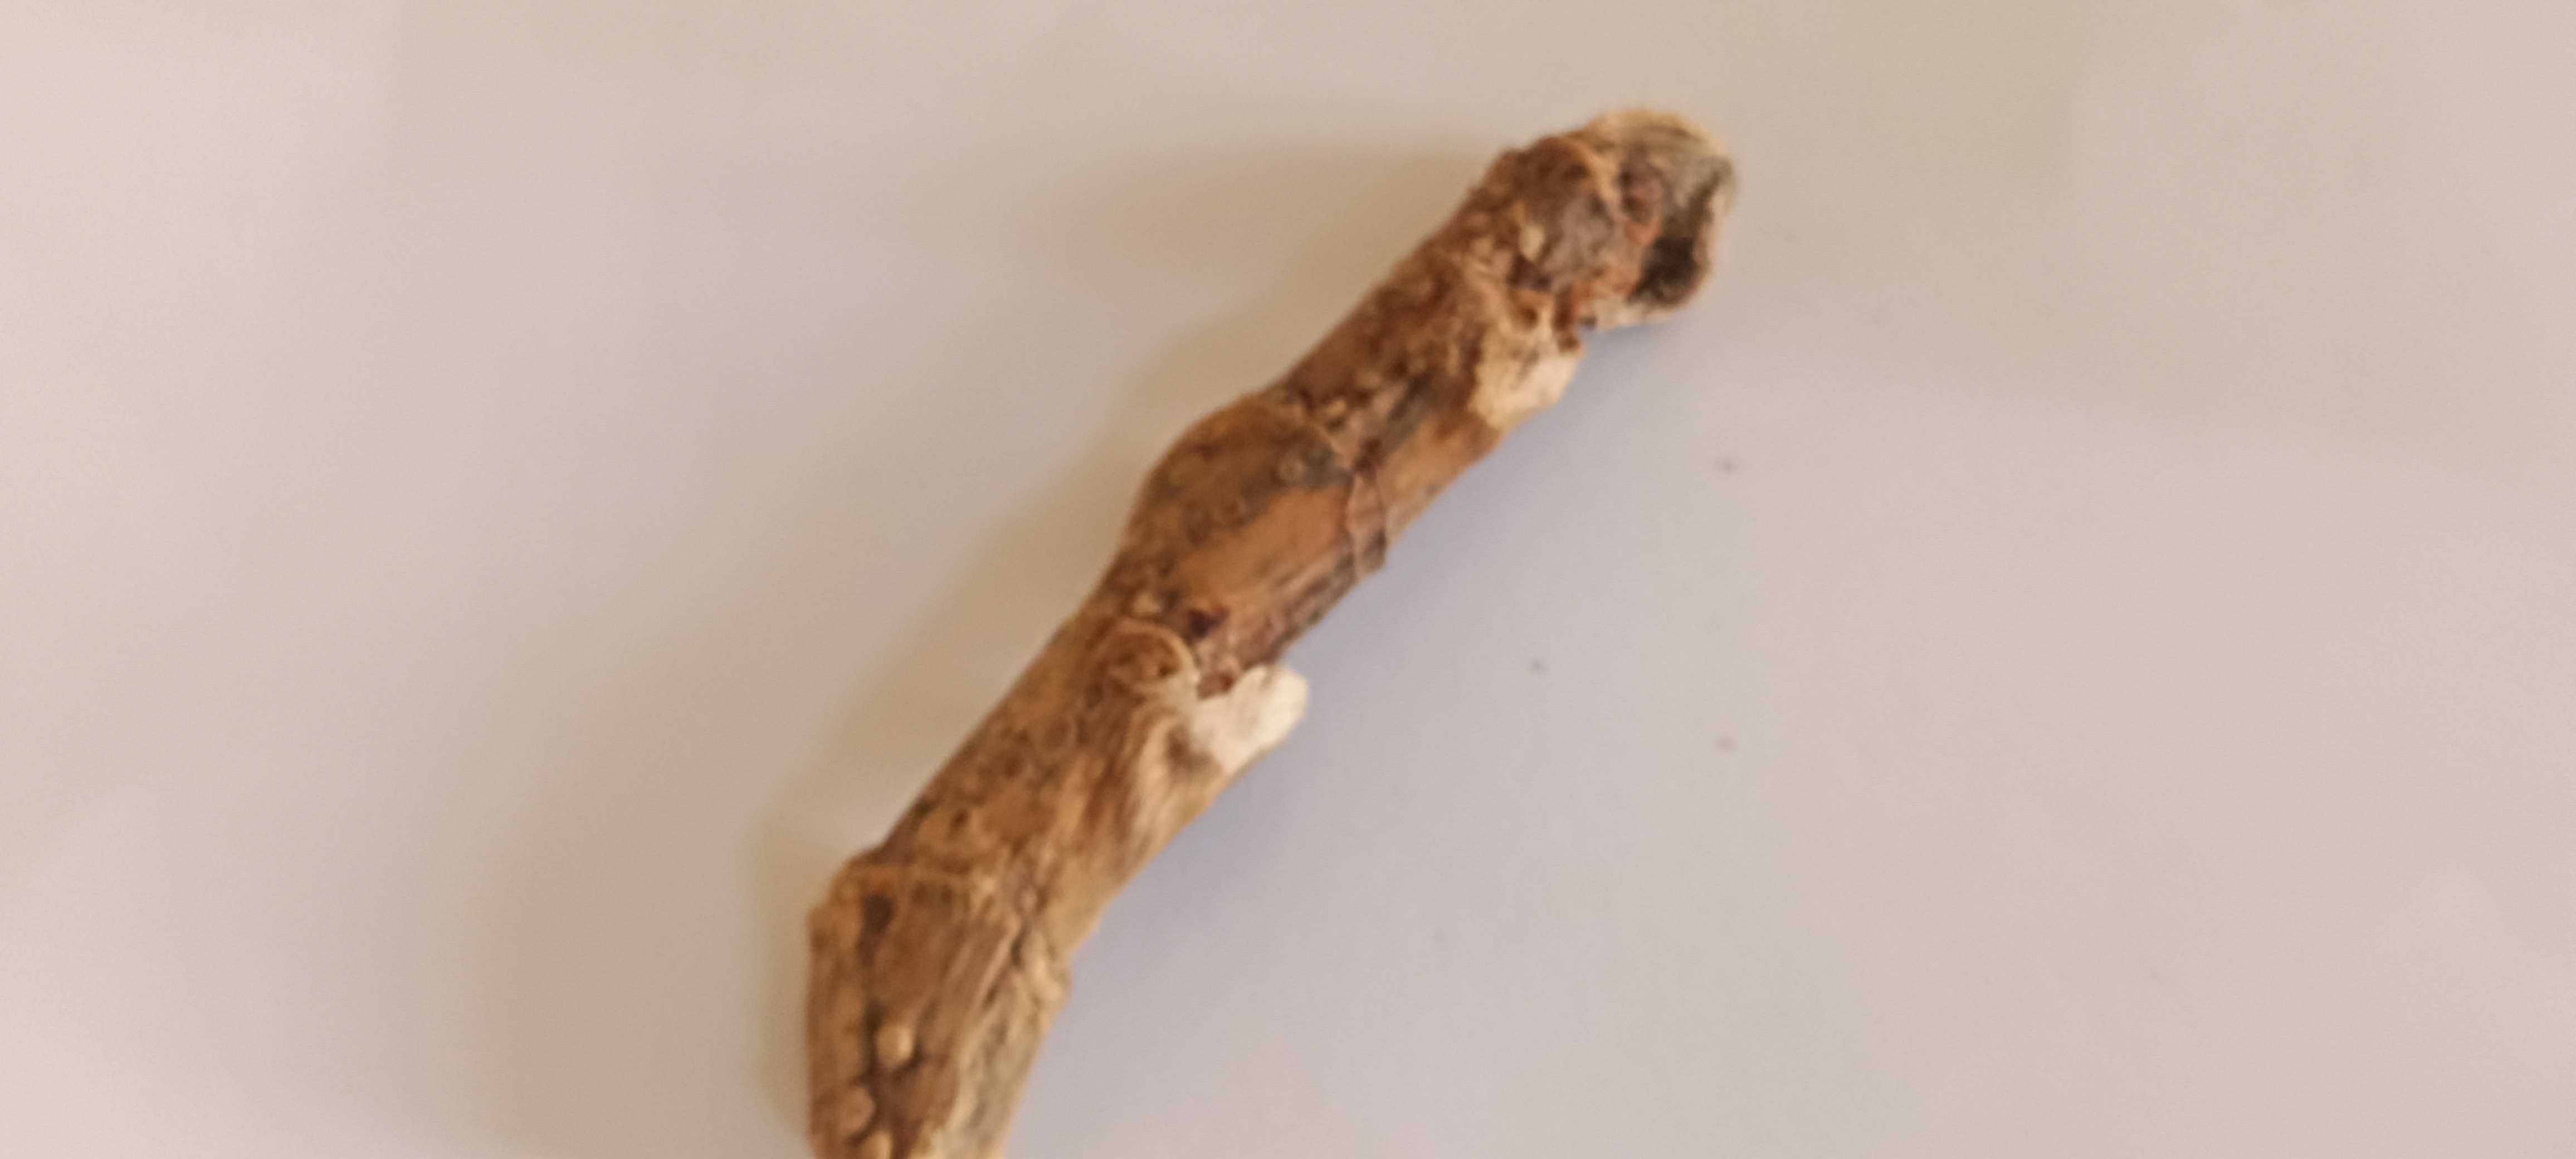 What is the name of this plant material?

vekhand
